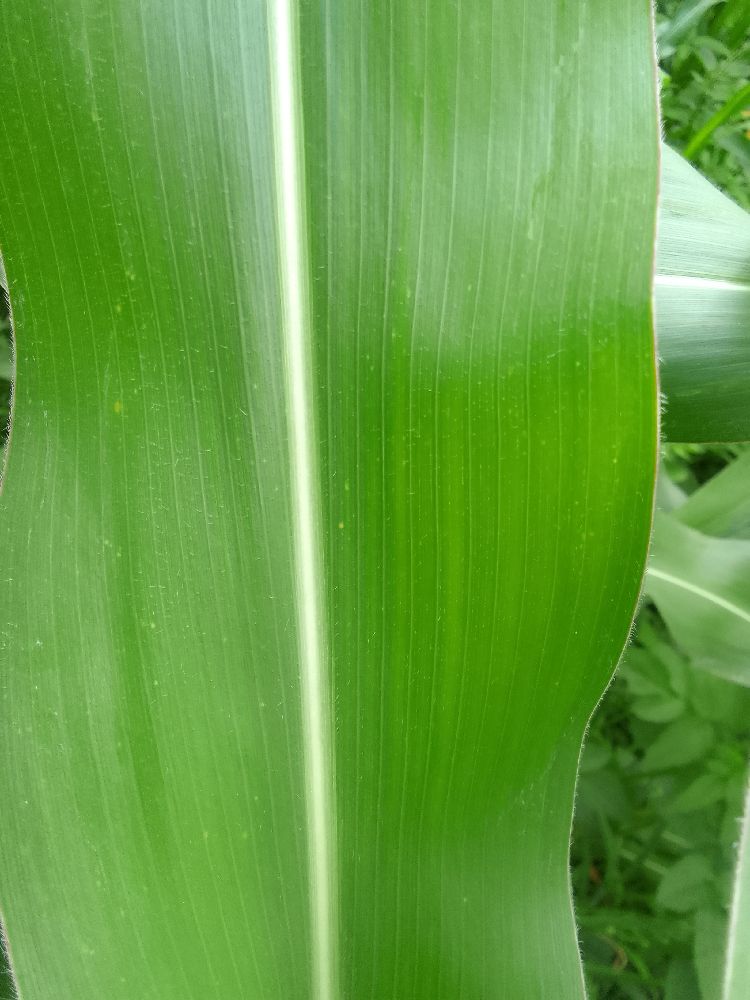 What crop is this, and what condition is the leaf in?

maize, healthy
